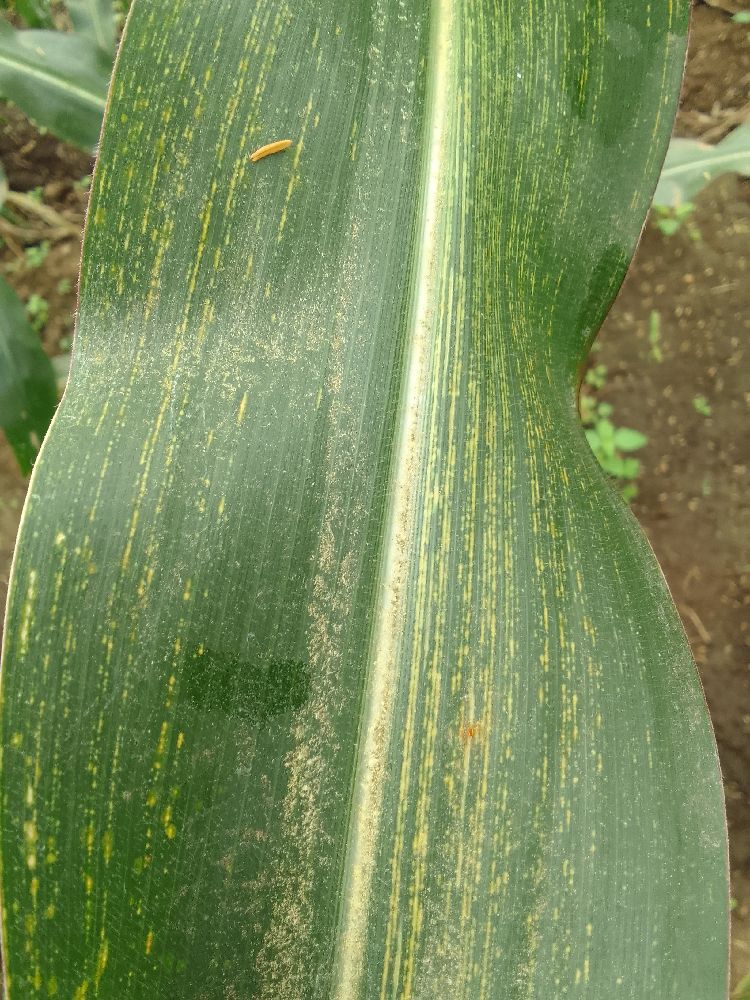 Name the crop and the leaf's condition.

maize, maize streak virus
